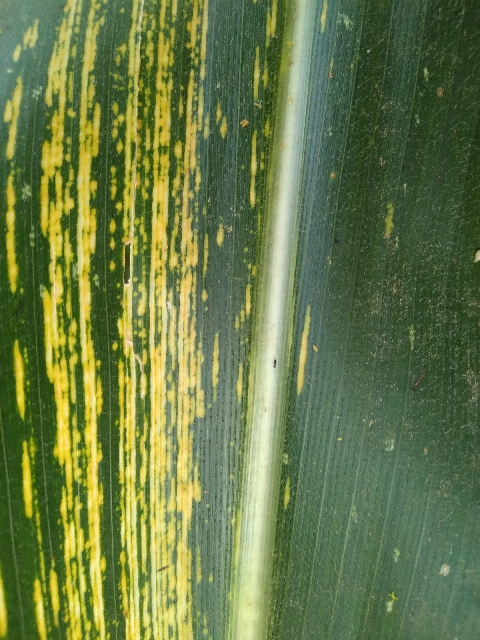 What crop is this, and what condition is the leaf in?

maize, maize streak virus
